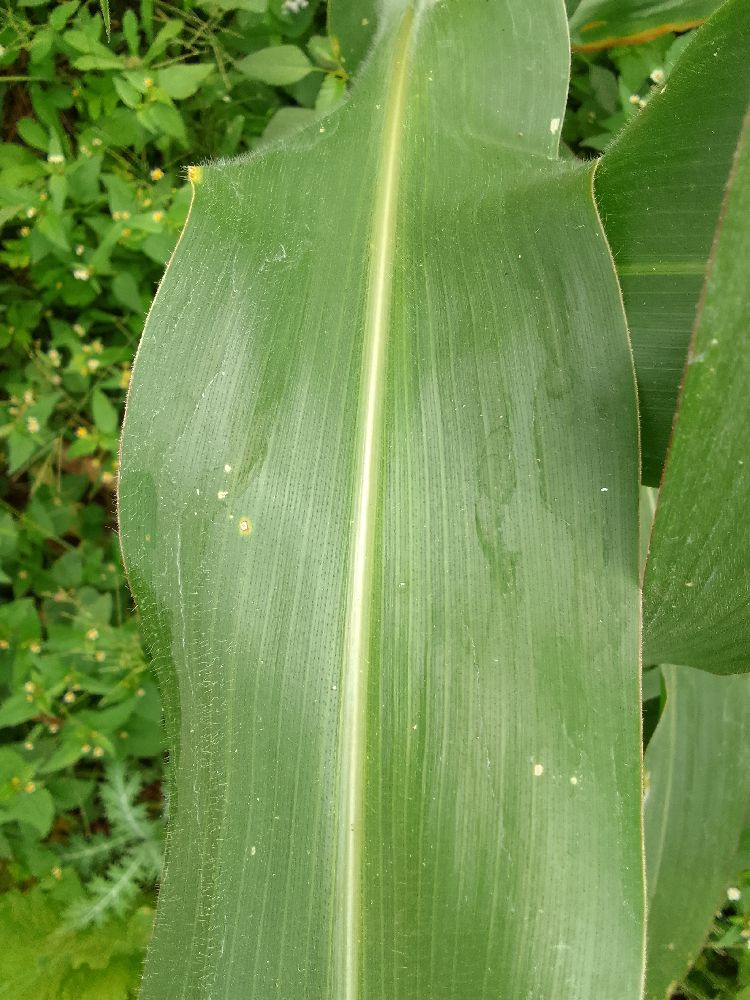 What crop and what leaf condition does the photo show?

maize, healthy
